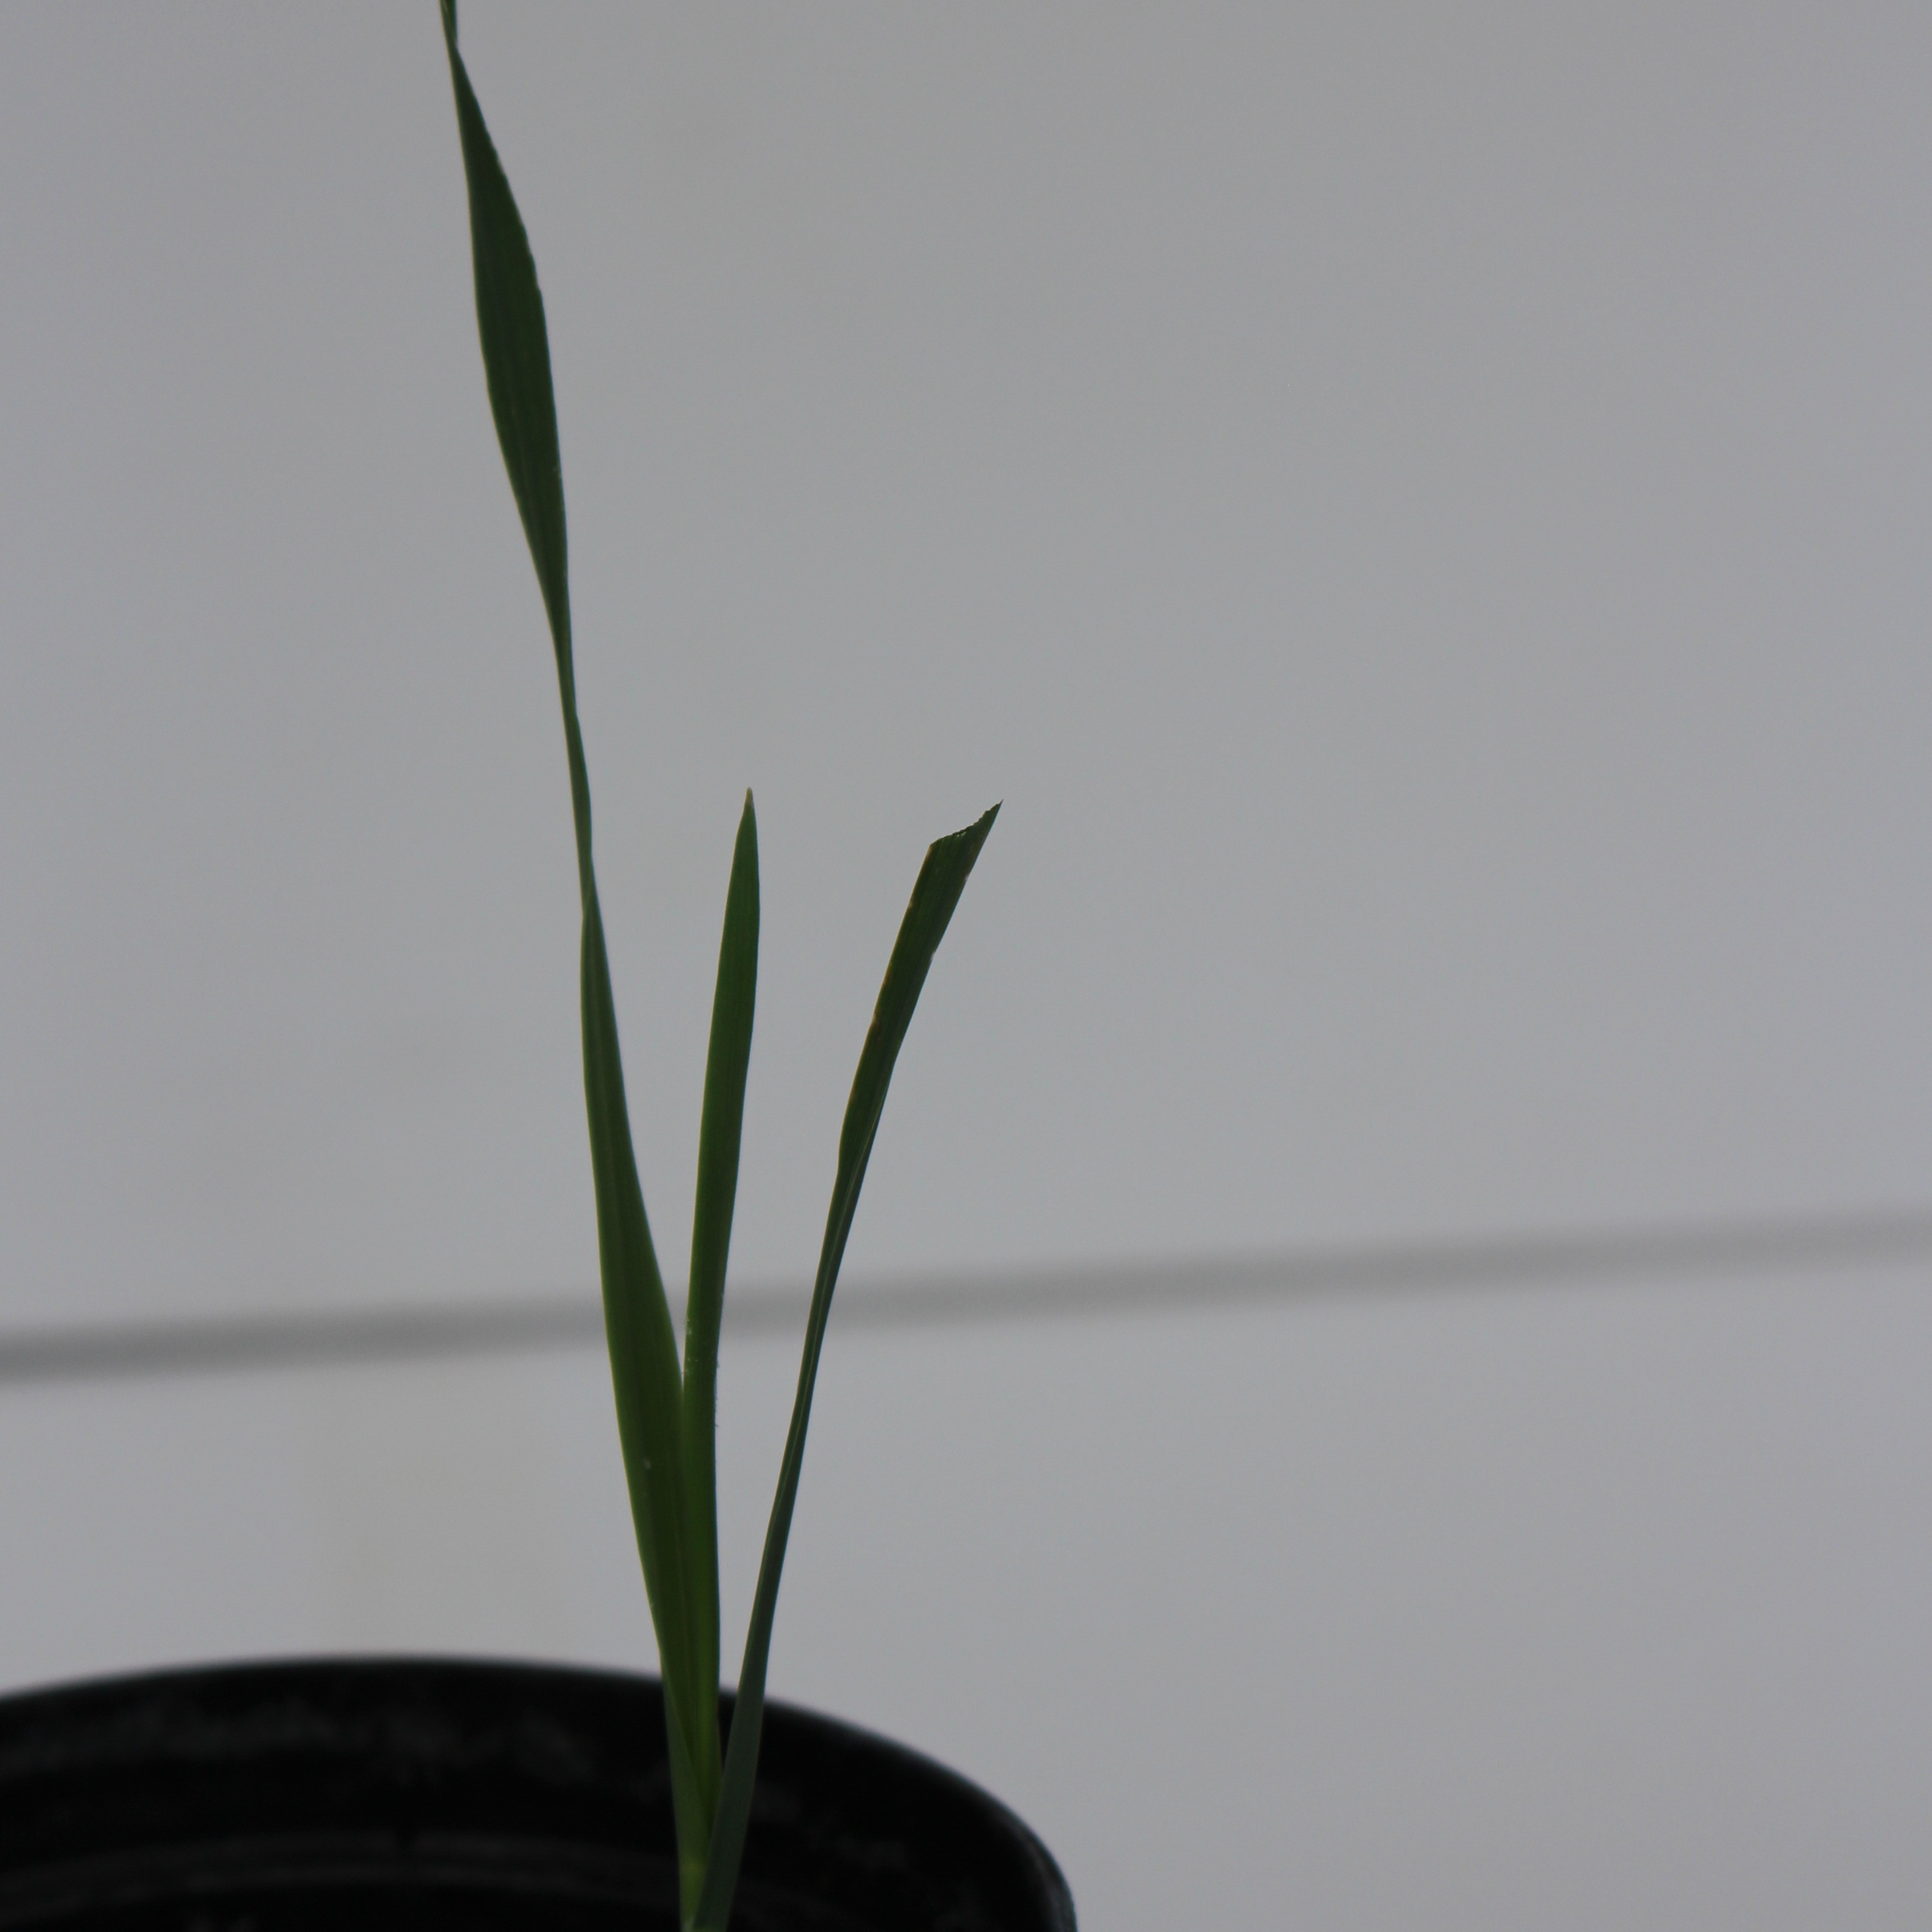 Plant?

Avena sterilis
